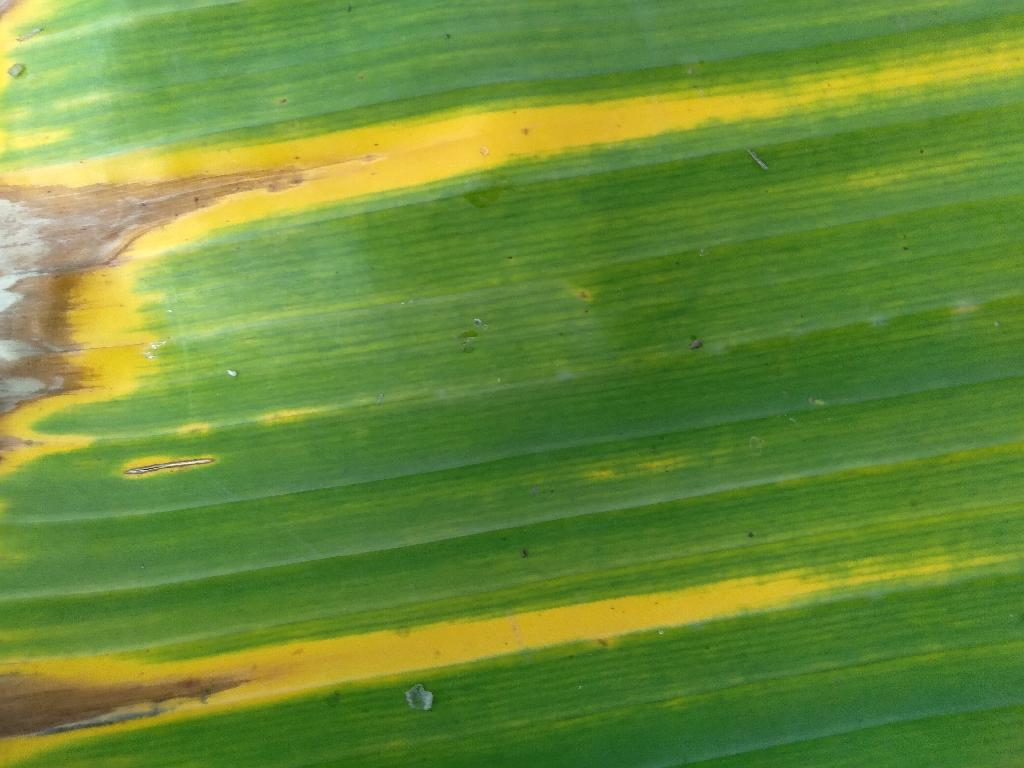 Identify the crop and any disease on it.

banana, fusarium wilt race 1
